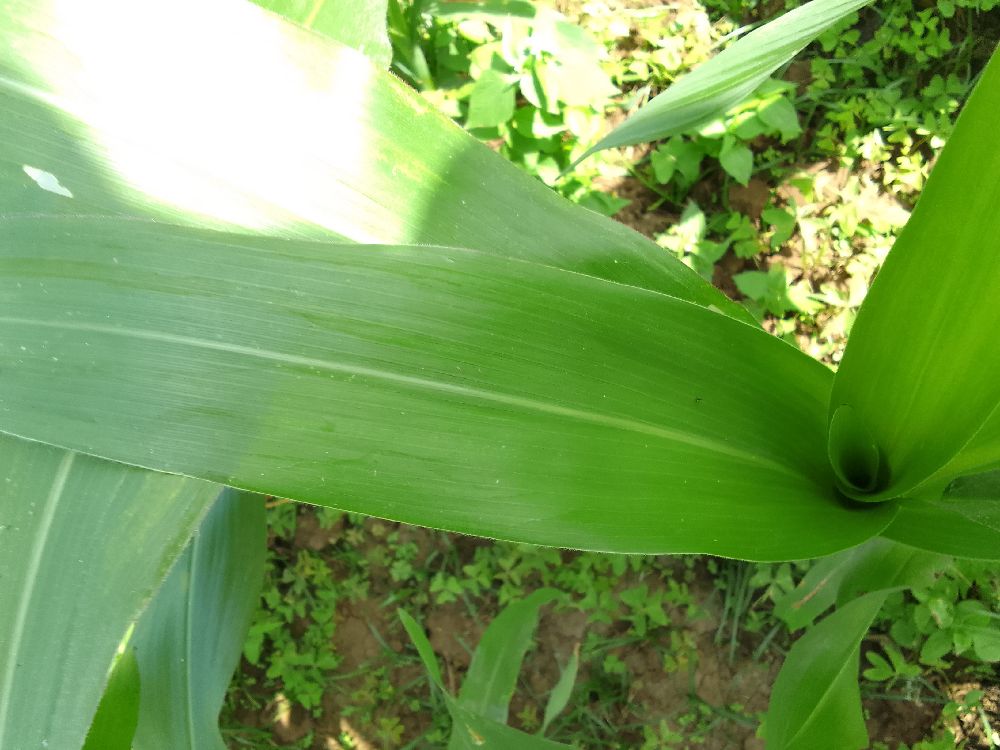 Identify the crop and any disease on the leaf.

maize, healthy
